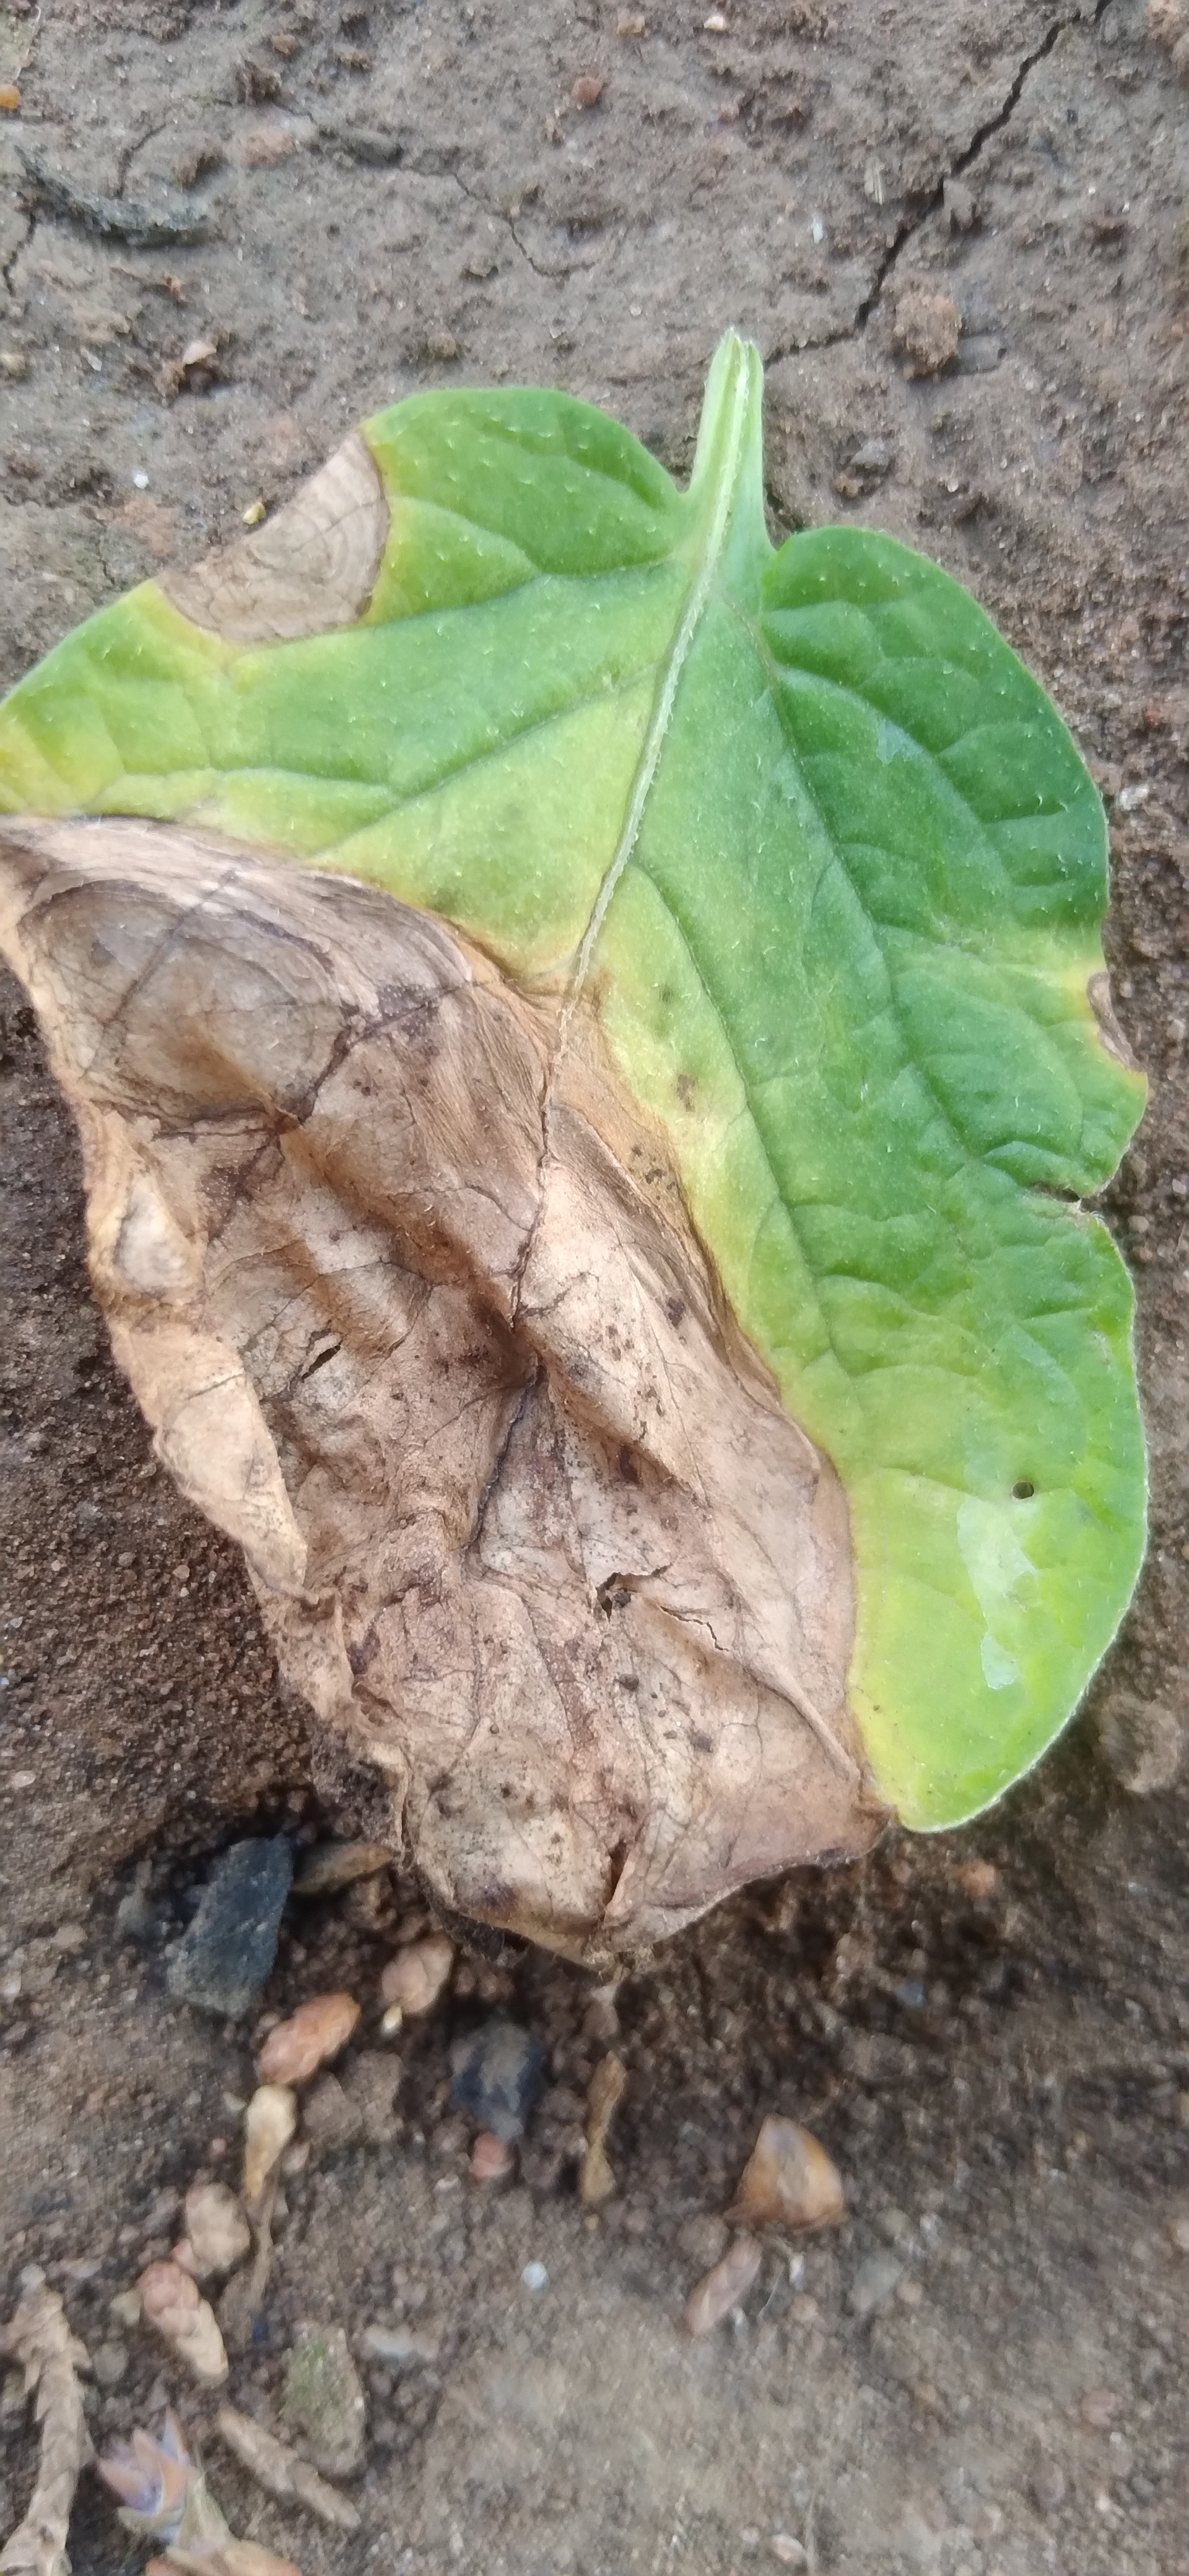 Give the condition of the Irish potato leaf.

early blight
